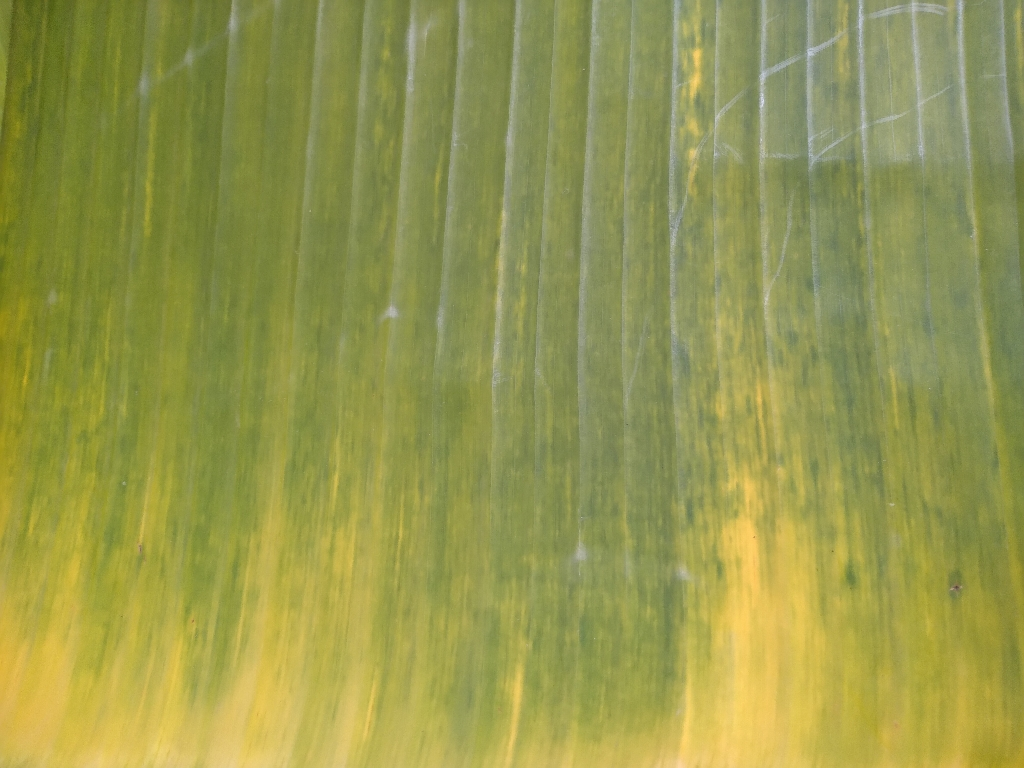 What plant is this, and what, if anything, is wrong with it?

banana, fusarium wilt race 1
